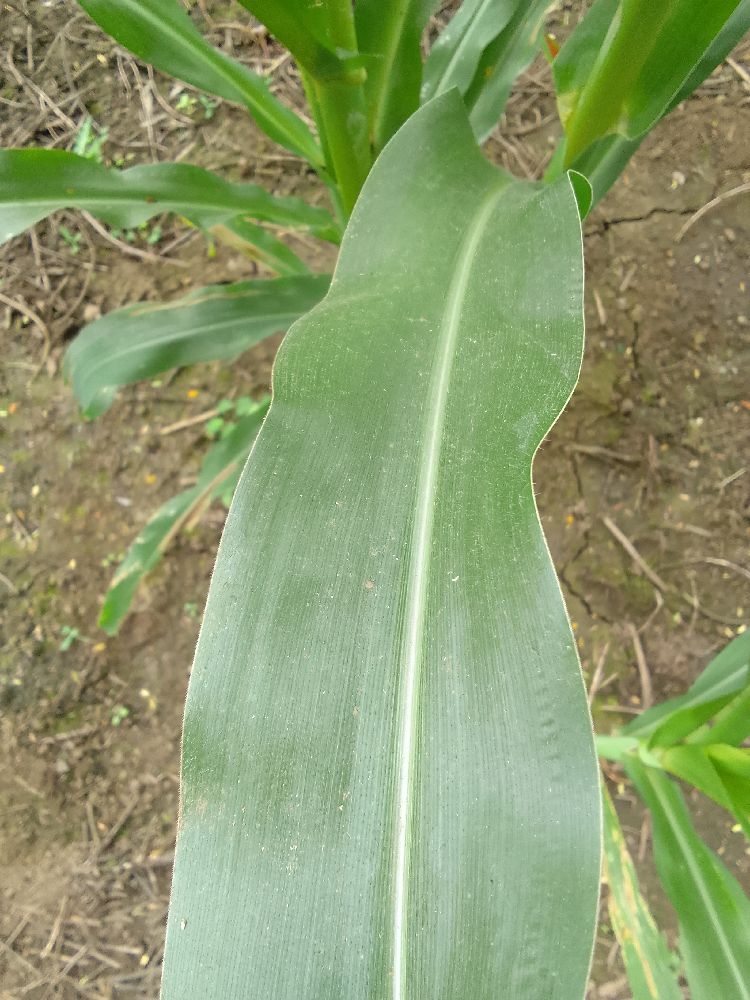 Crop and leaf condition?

maize, healthy
